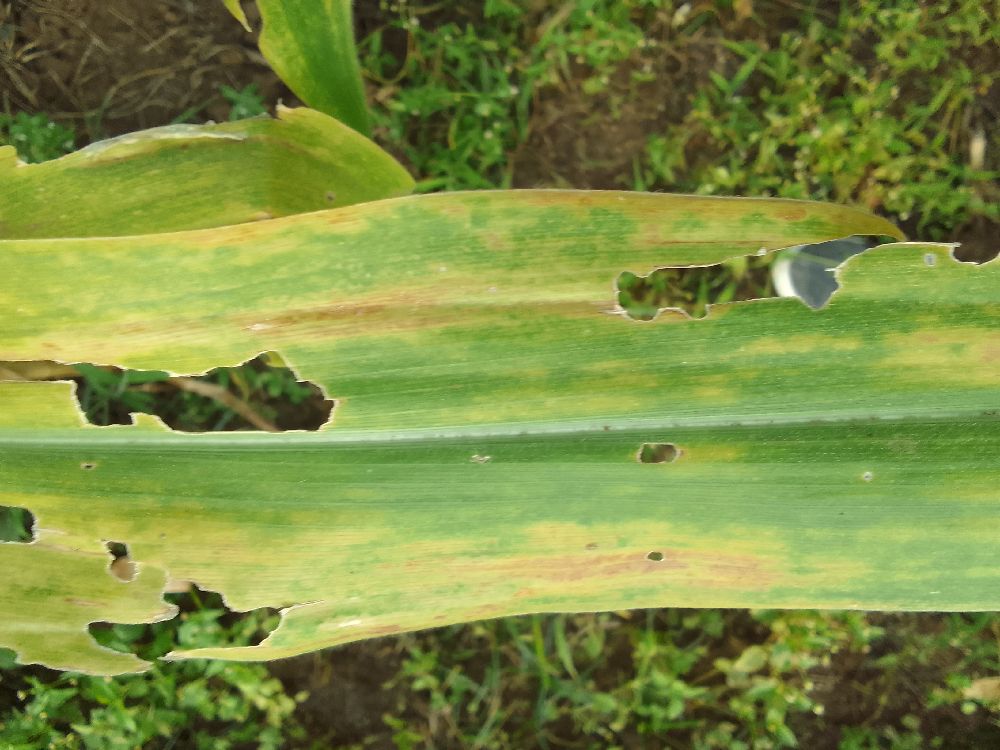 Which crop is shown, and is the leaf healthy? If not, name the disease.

maize, maize lethal necrosis
